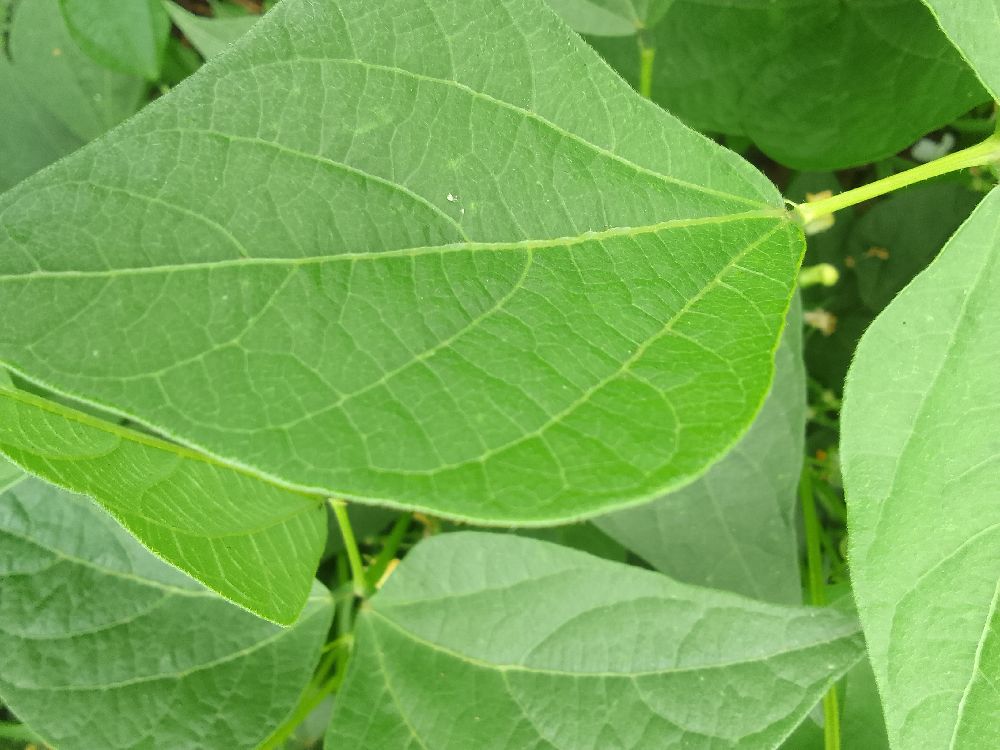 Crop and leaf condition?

common bean, healthy
